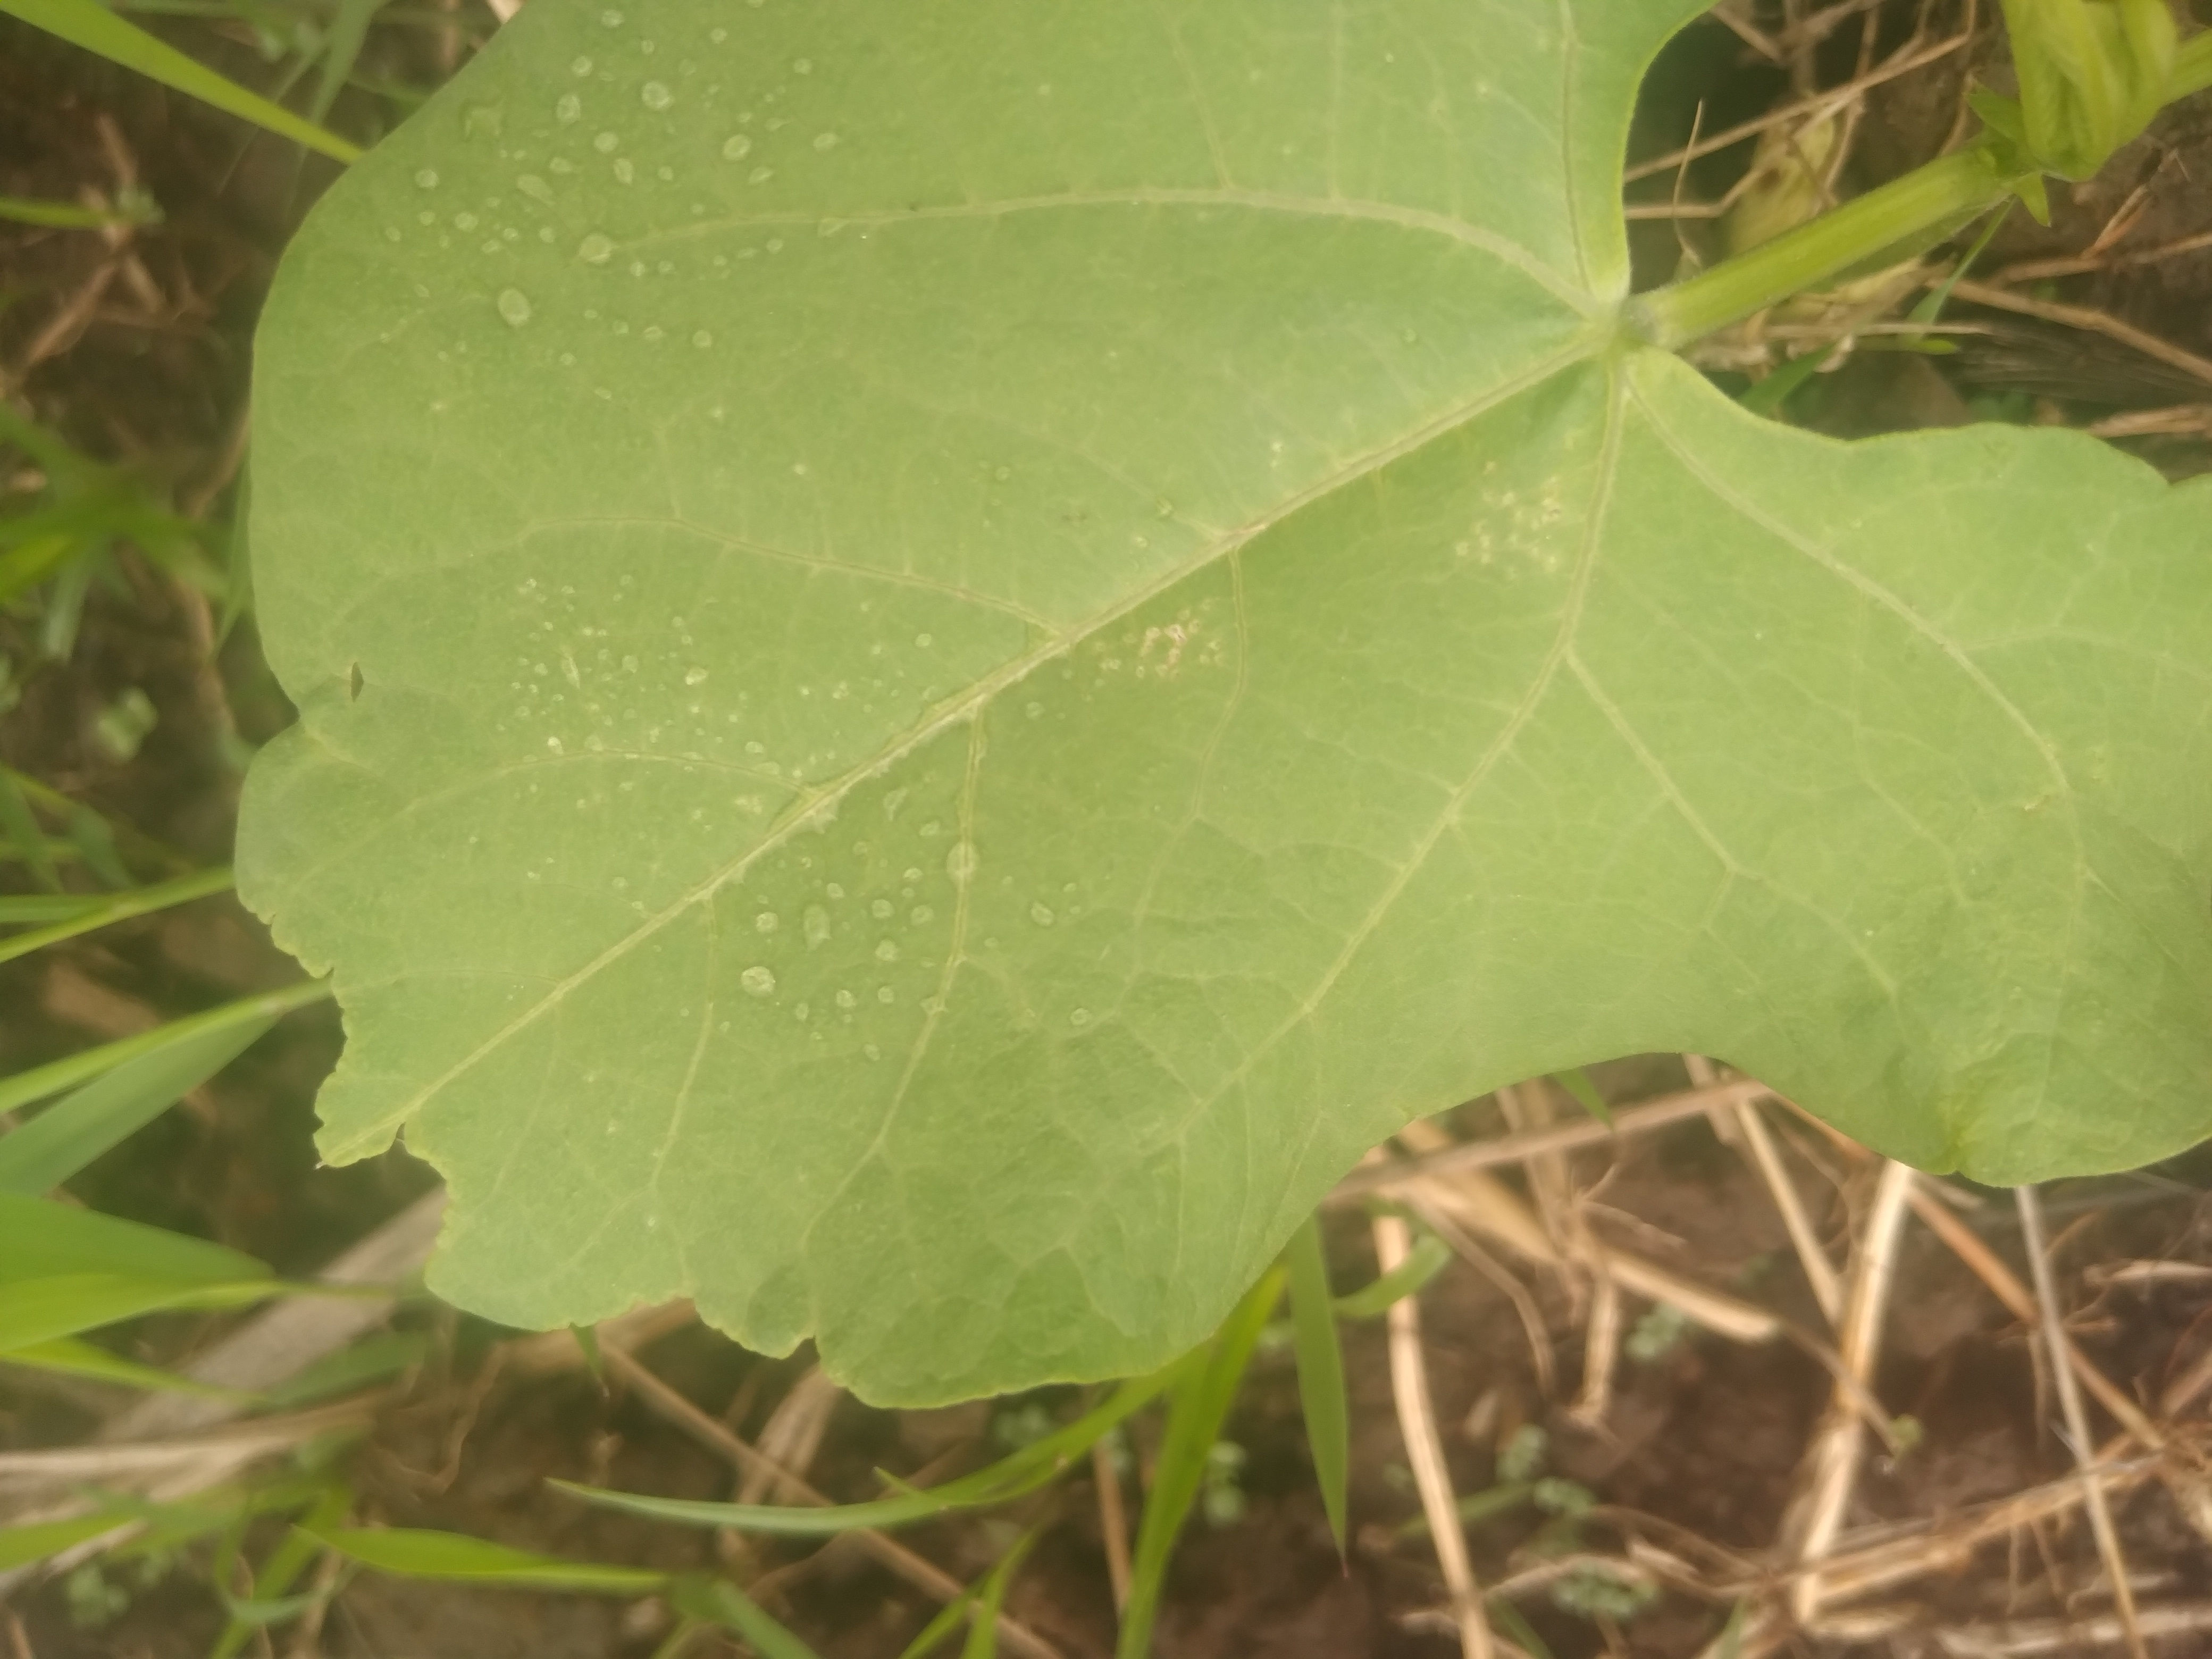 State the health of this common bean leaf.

healthy
